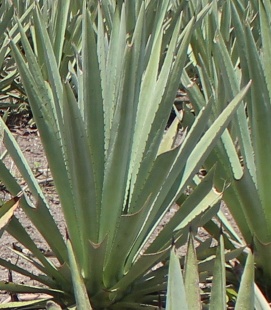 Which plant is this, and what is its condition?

agave, healthy
